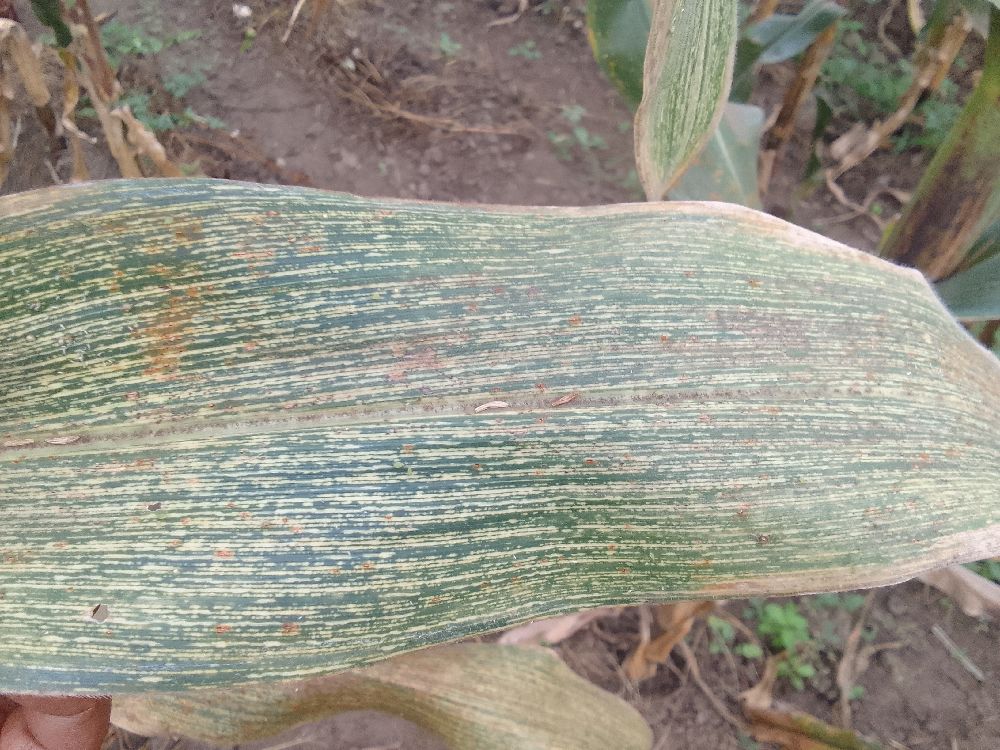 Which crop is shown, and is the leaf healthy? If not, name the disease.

maize, healthy
